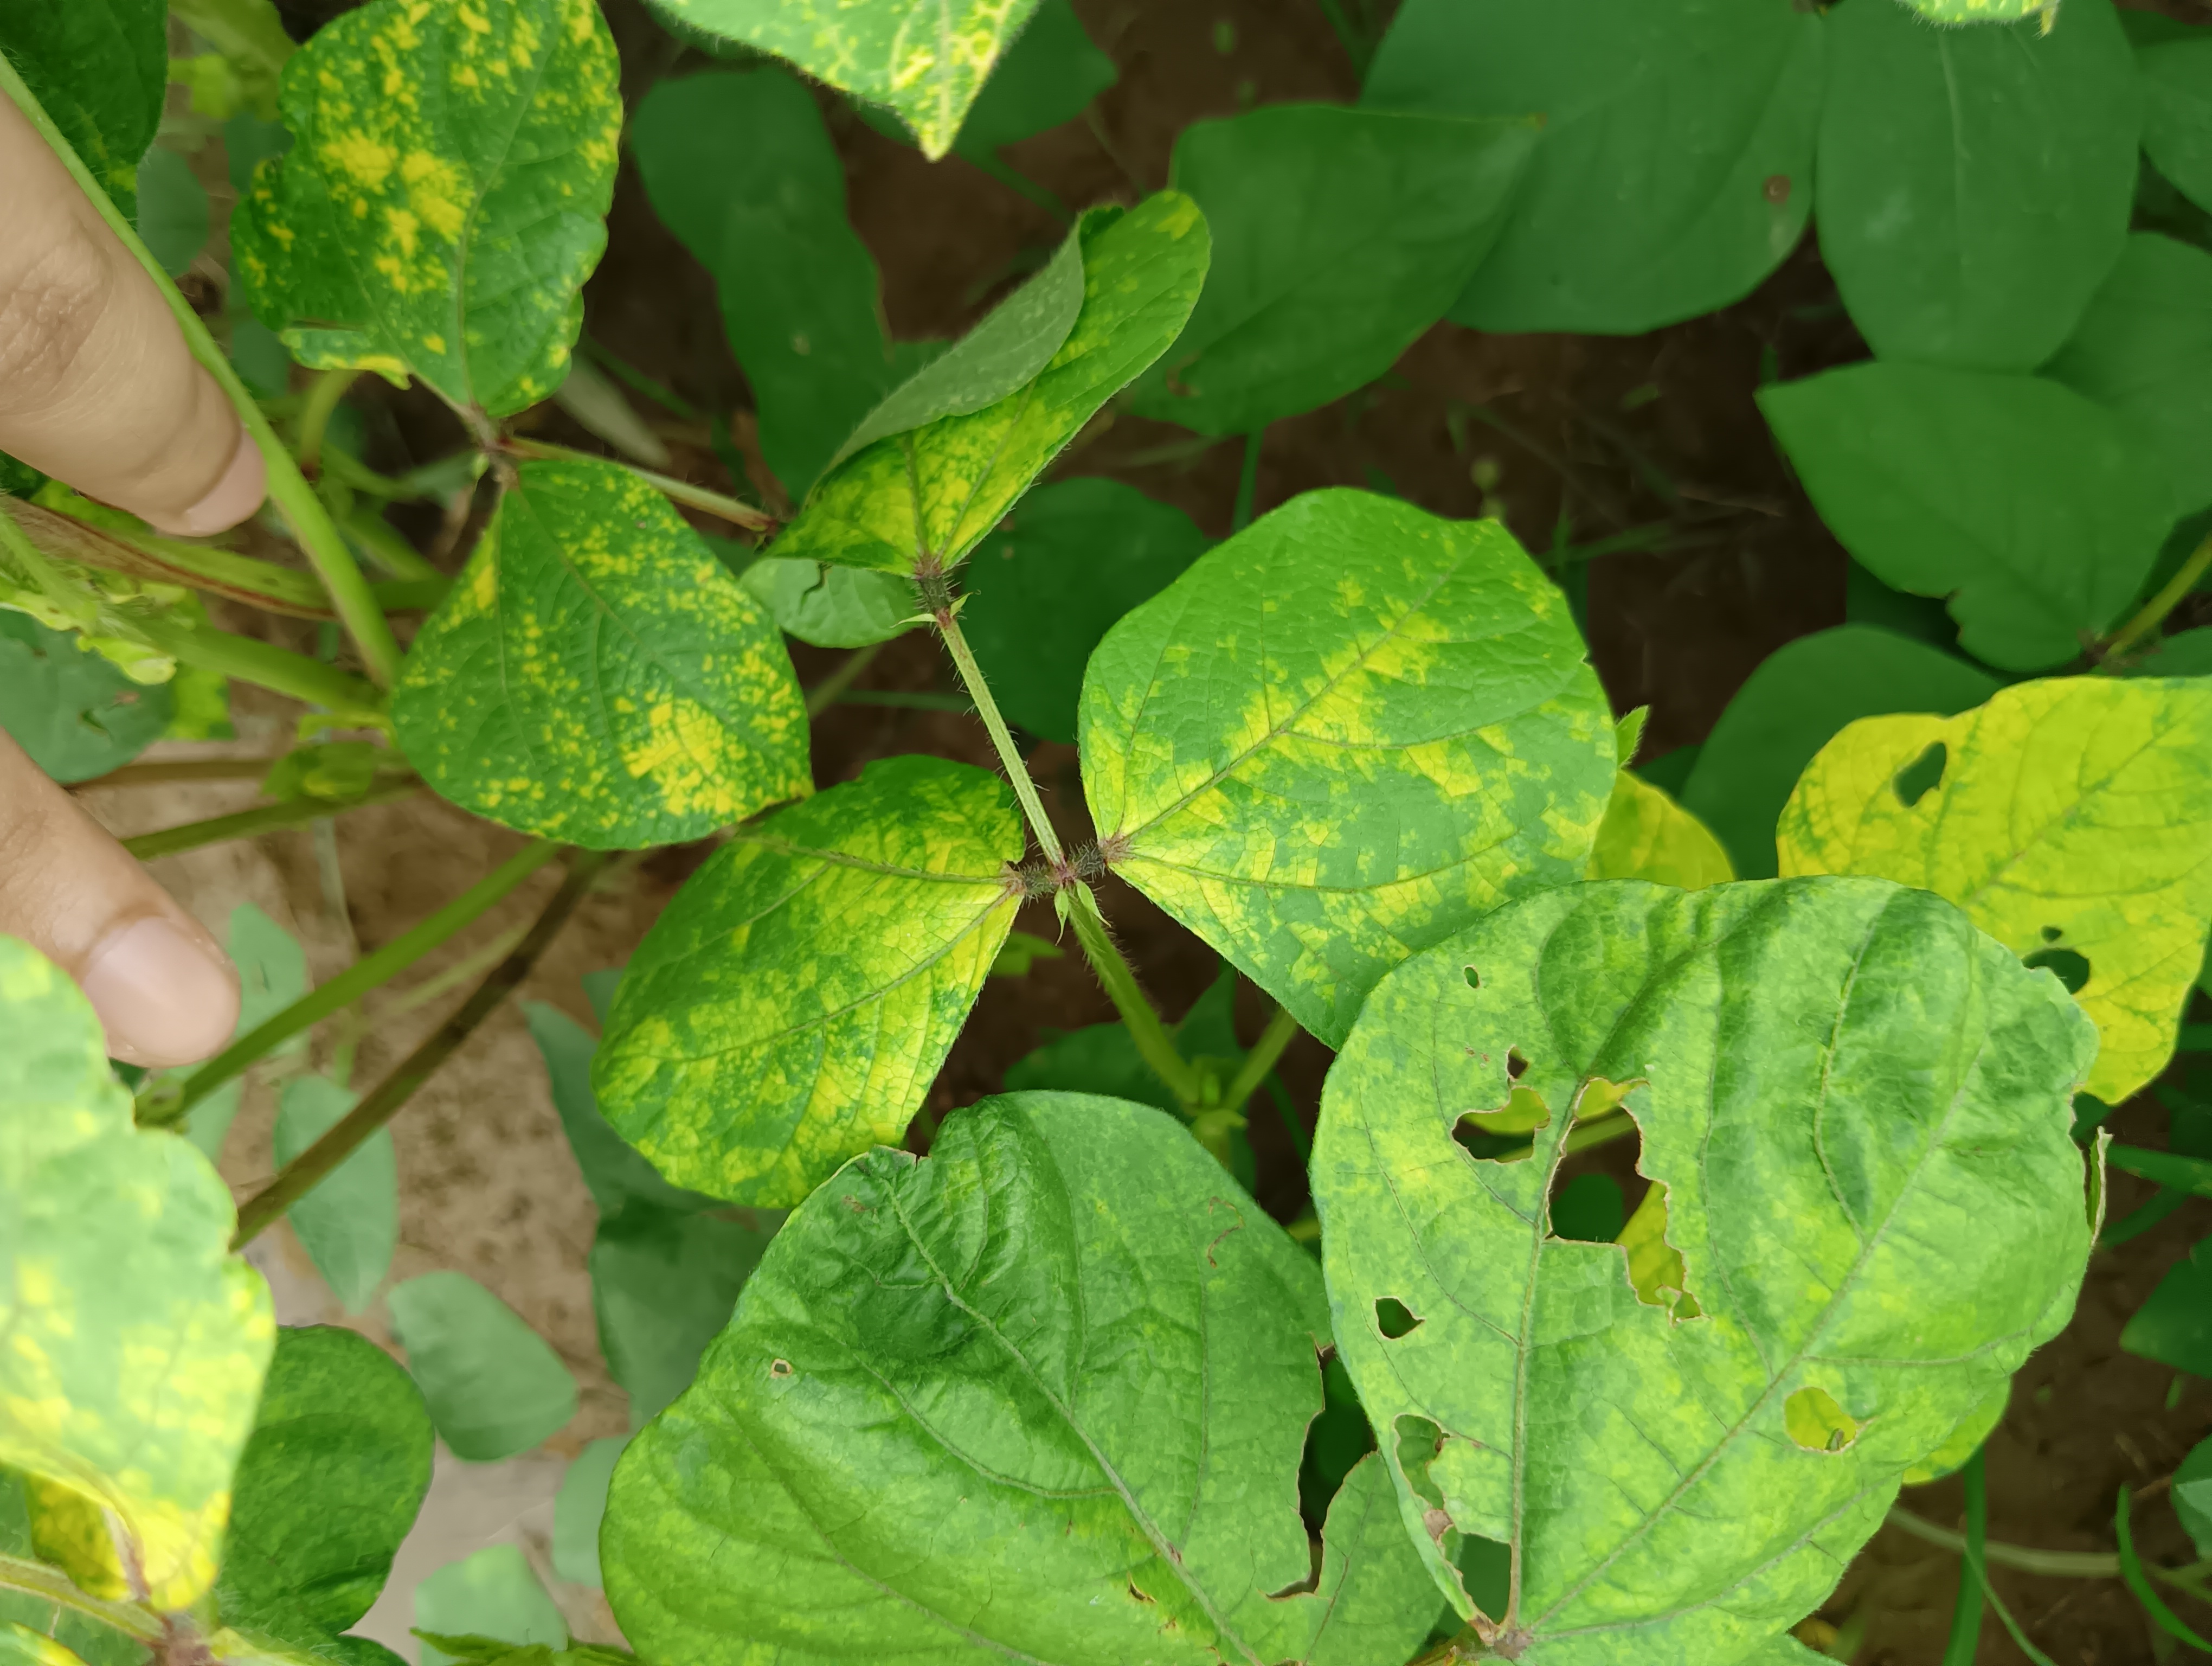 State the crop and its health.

mungbean, yellow mosaic
